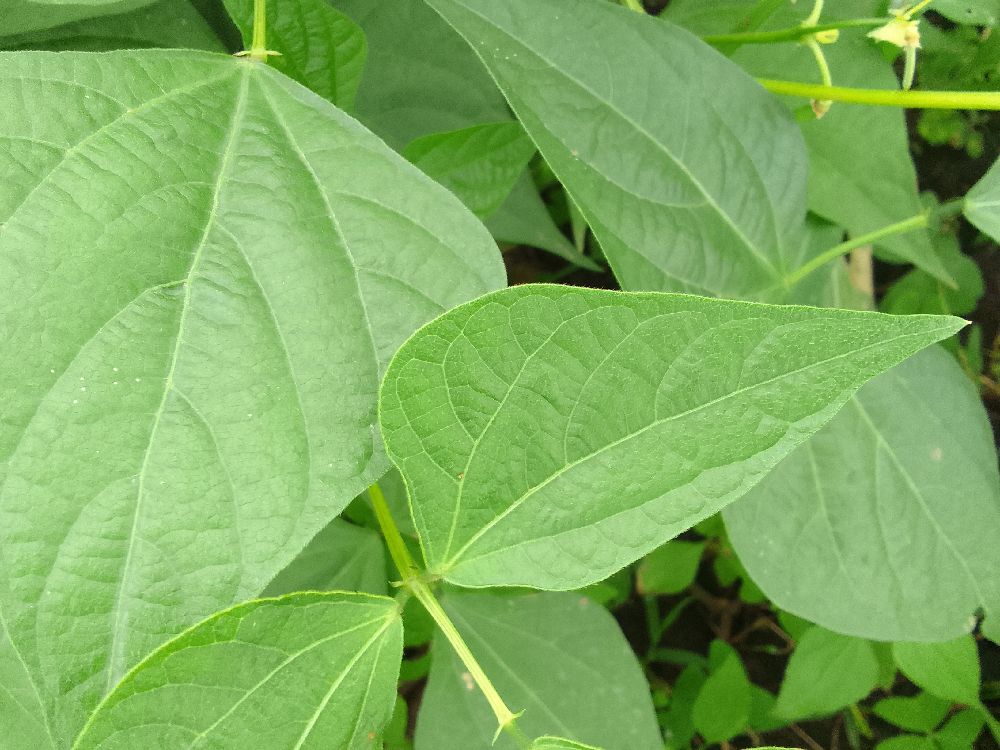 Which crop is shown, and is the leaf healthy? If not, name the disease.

common bean, healthy
